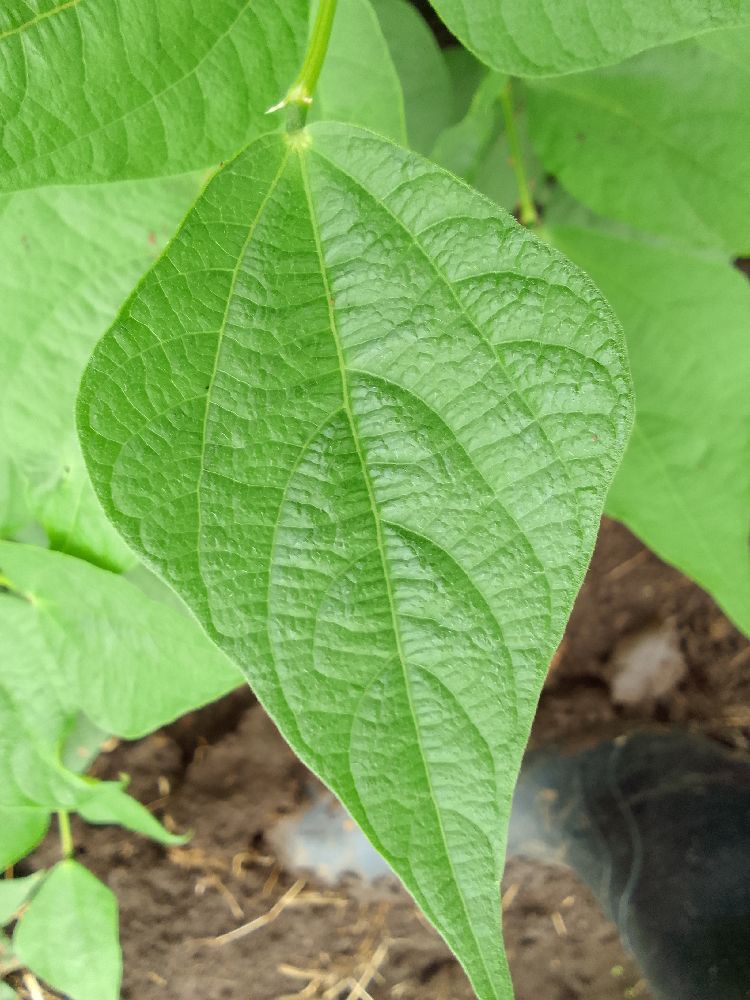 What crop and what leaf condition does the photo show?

common bean, healthy
